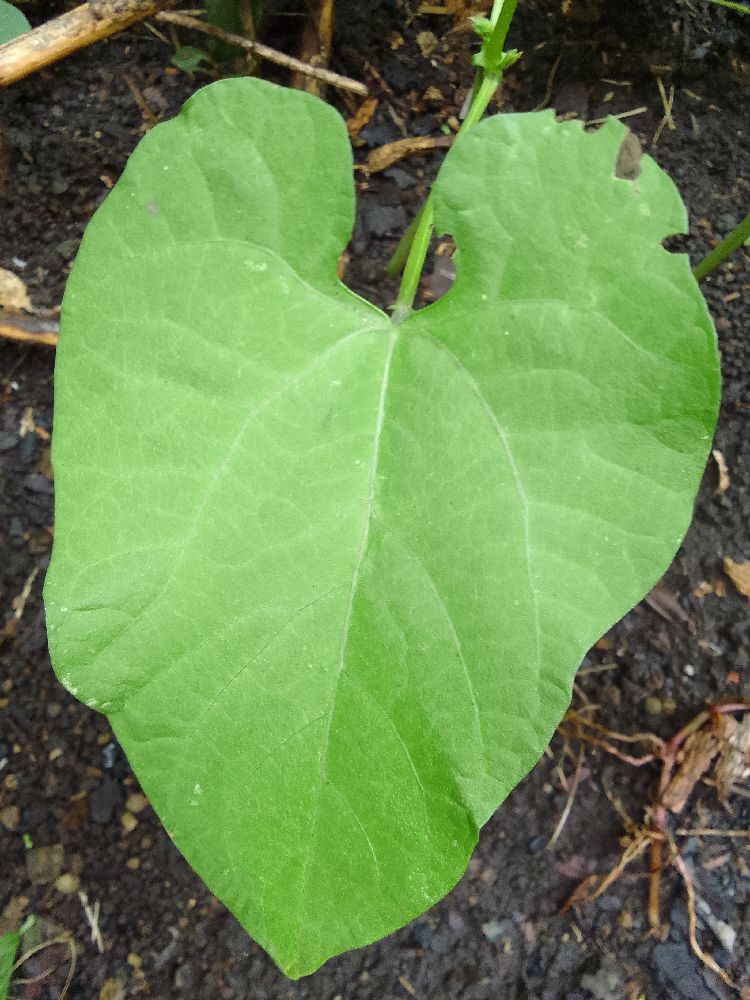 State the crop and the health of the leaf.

common bean, healthy
